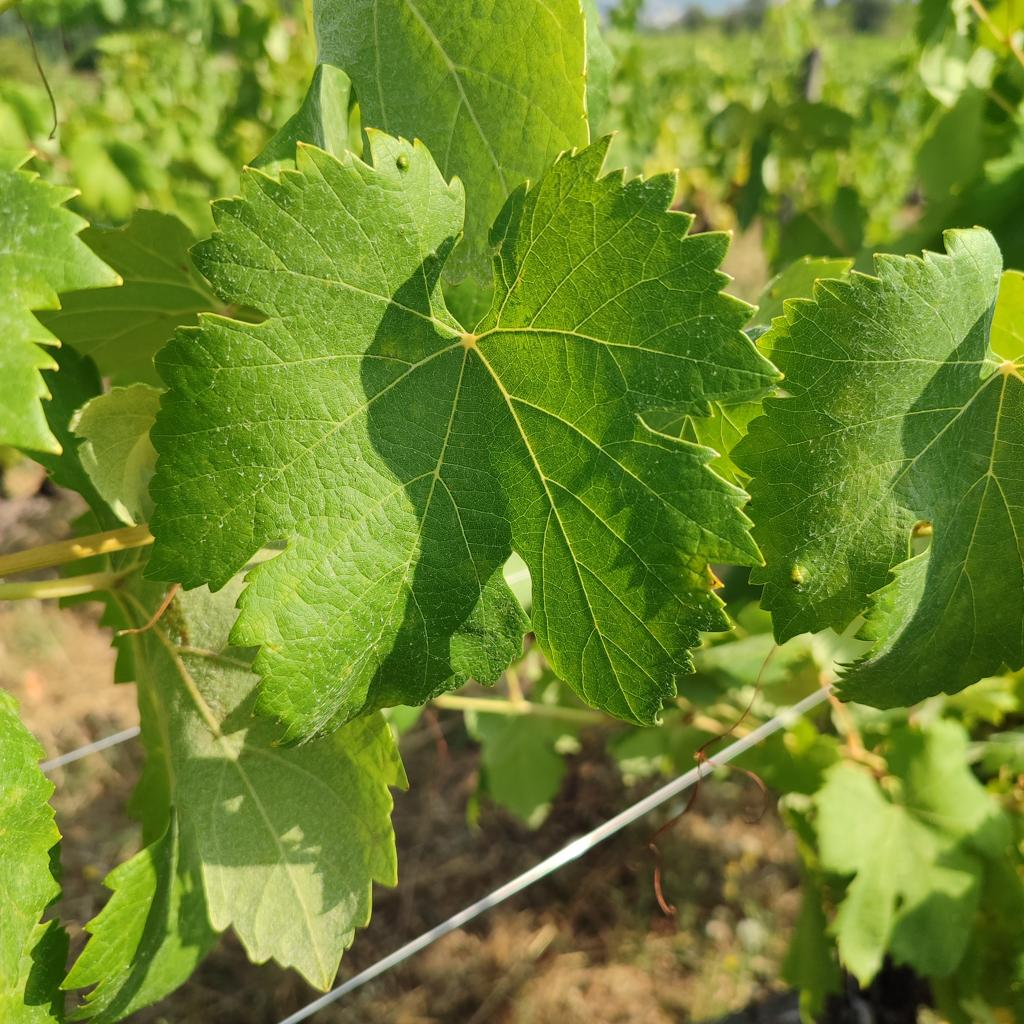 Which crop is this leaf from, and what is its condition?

grapevine, healthy
